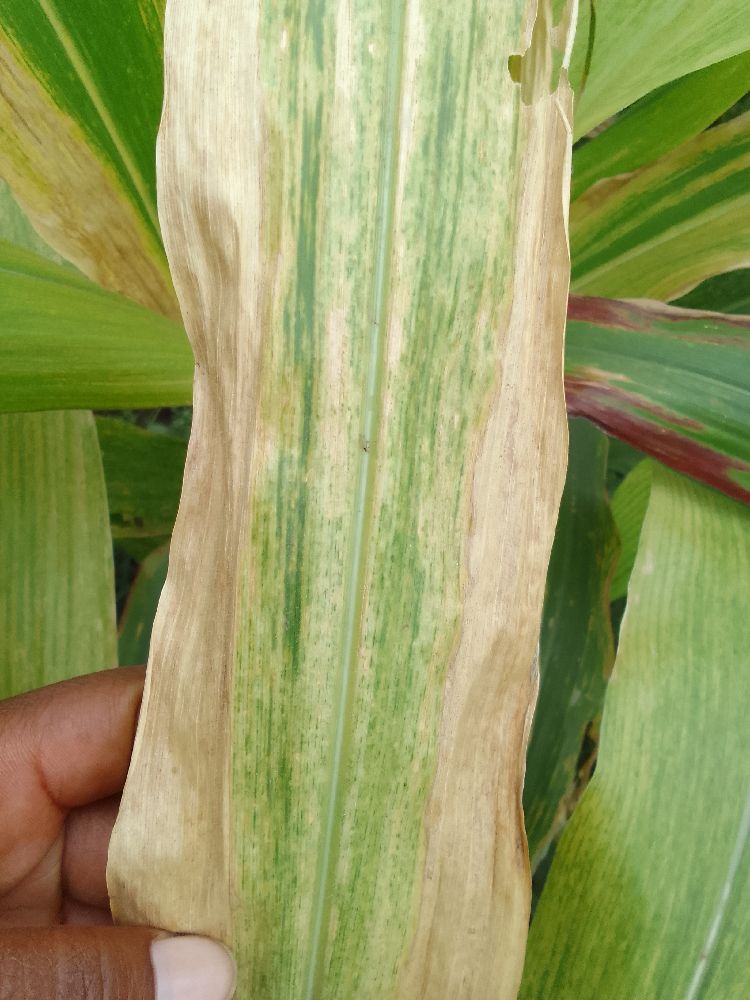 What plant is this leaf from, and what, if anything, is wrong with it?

maize, maize lethal necrosis
